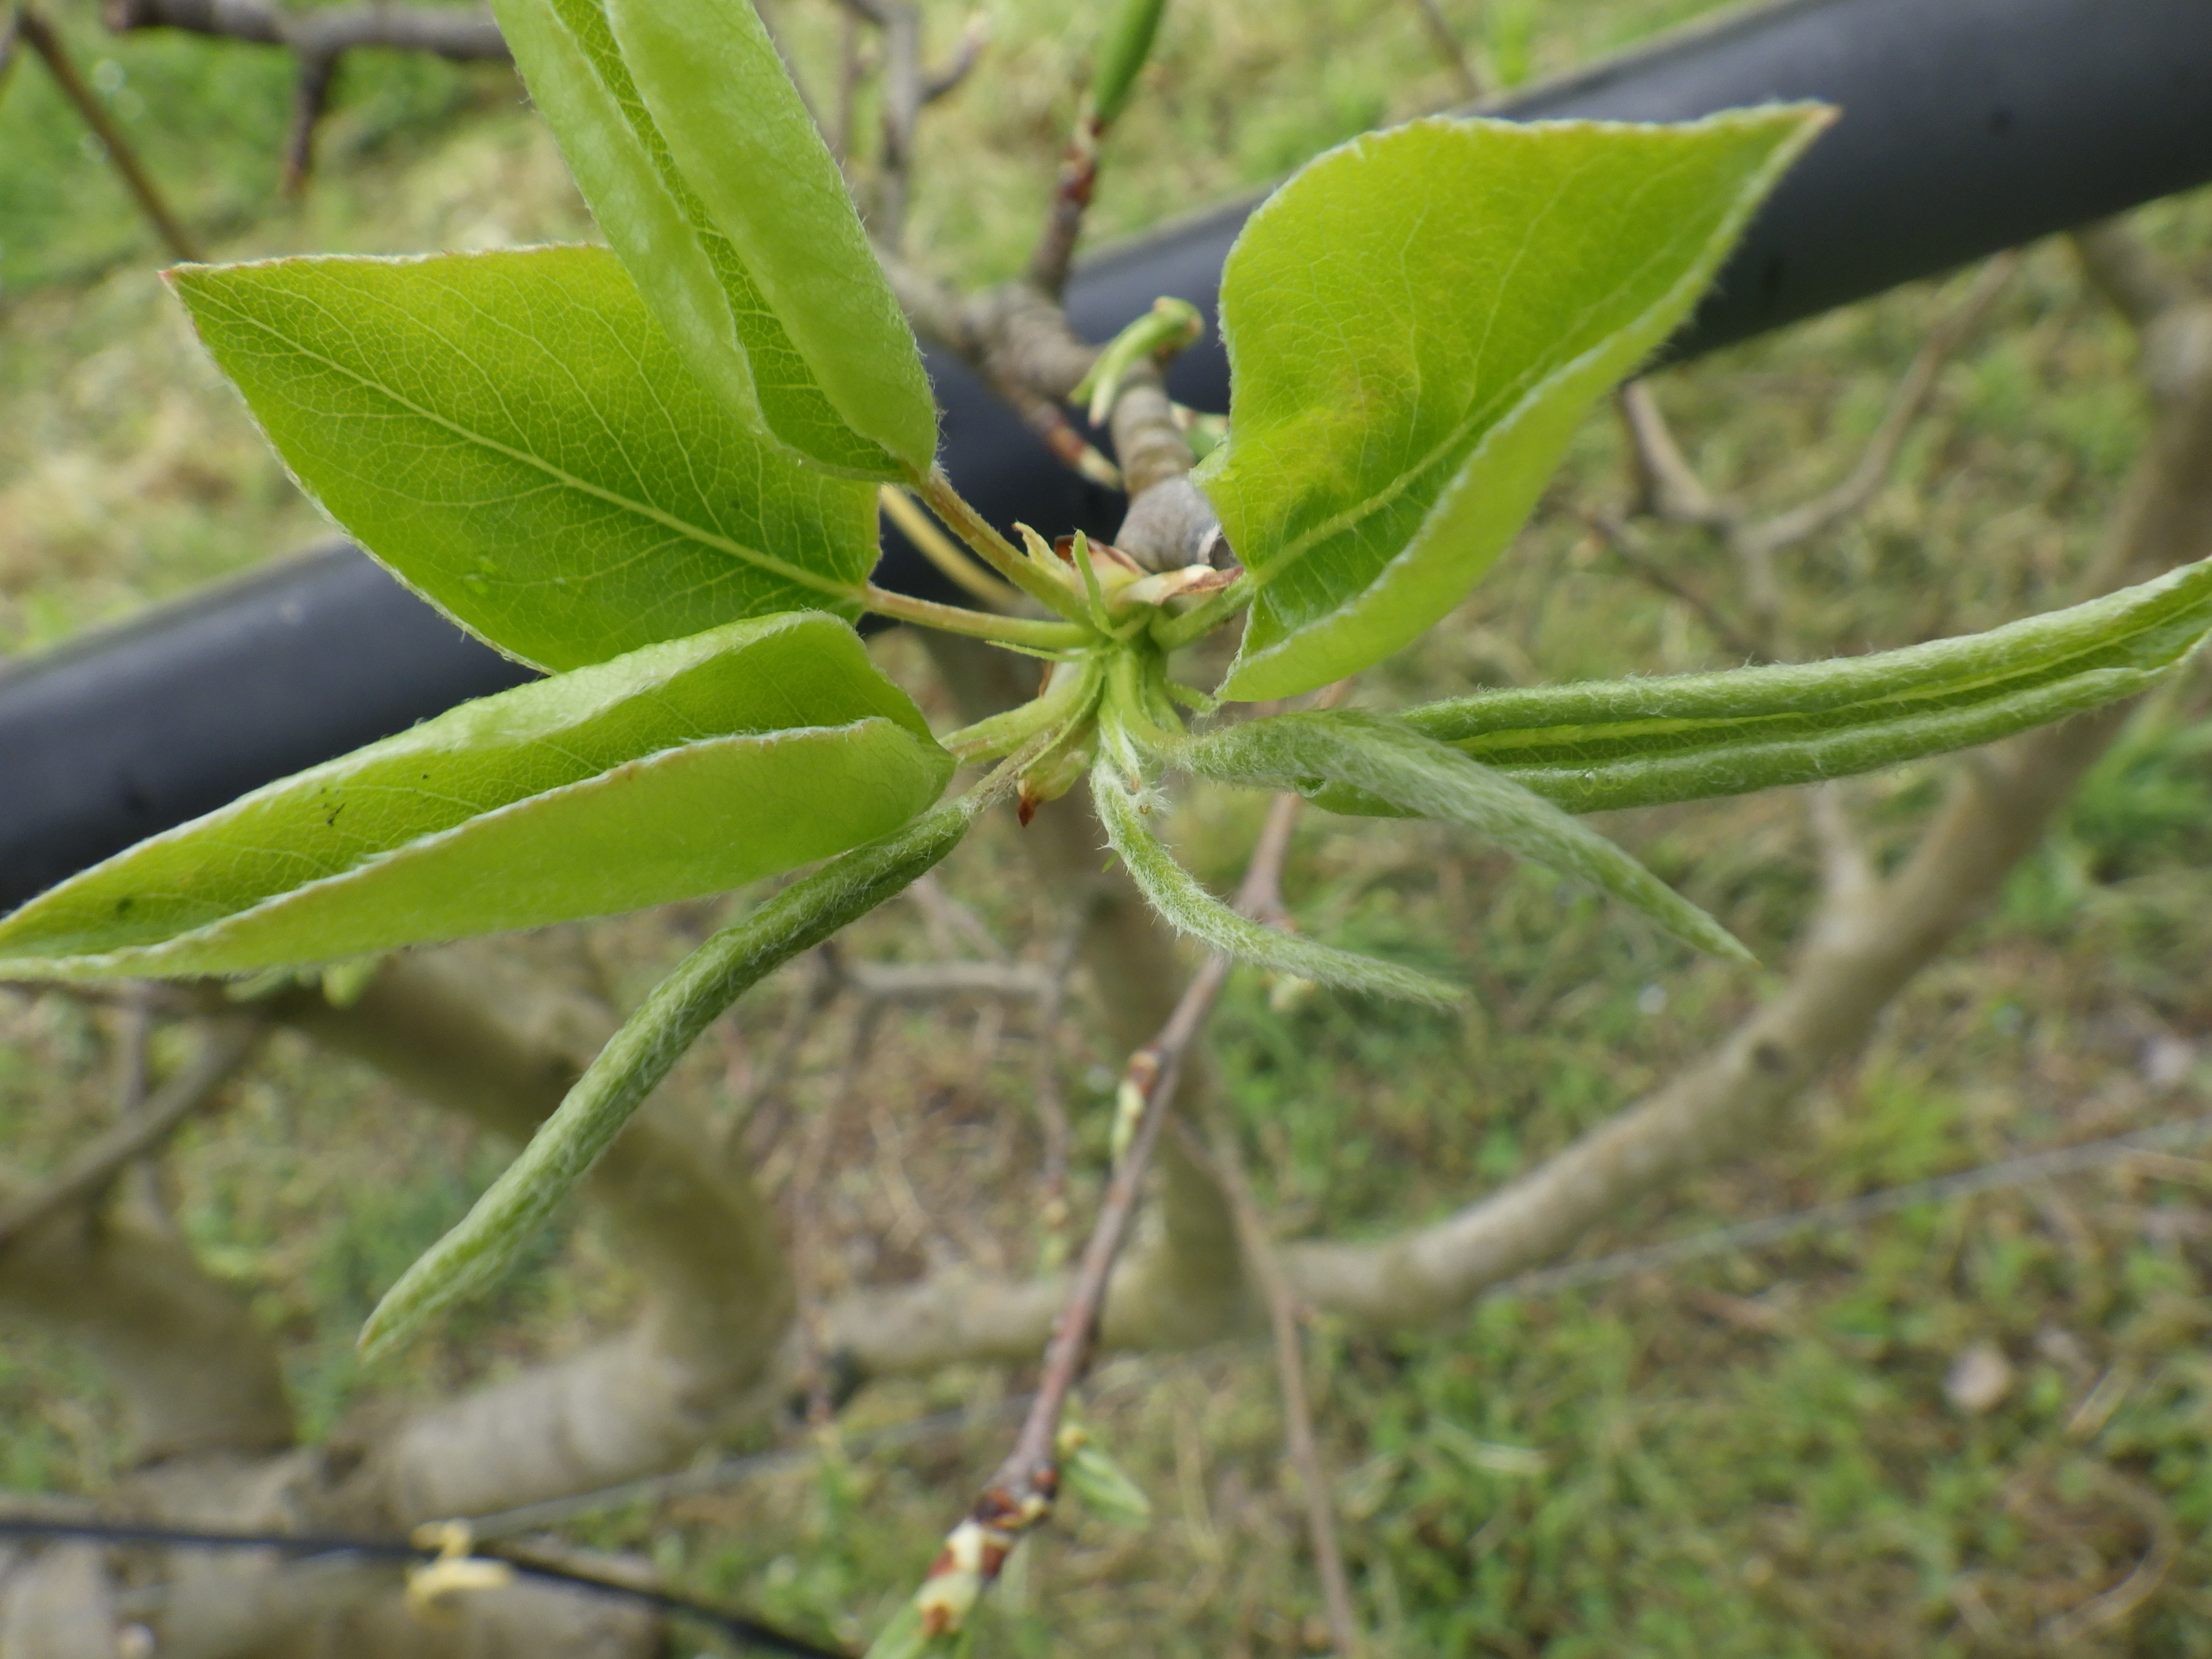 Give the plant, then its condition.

pear, healthy
